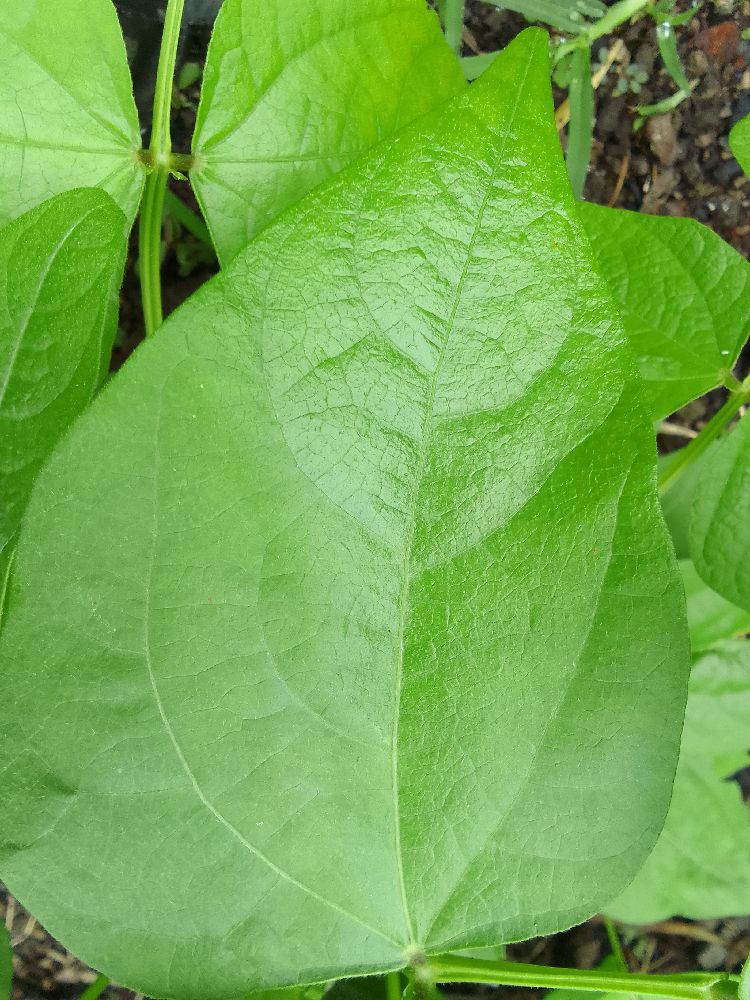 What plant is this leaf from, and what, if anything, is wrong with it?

common bean, healthy
